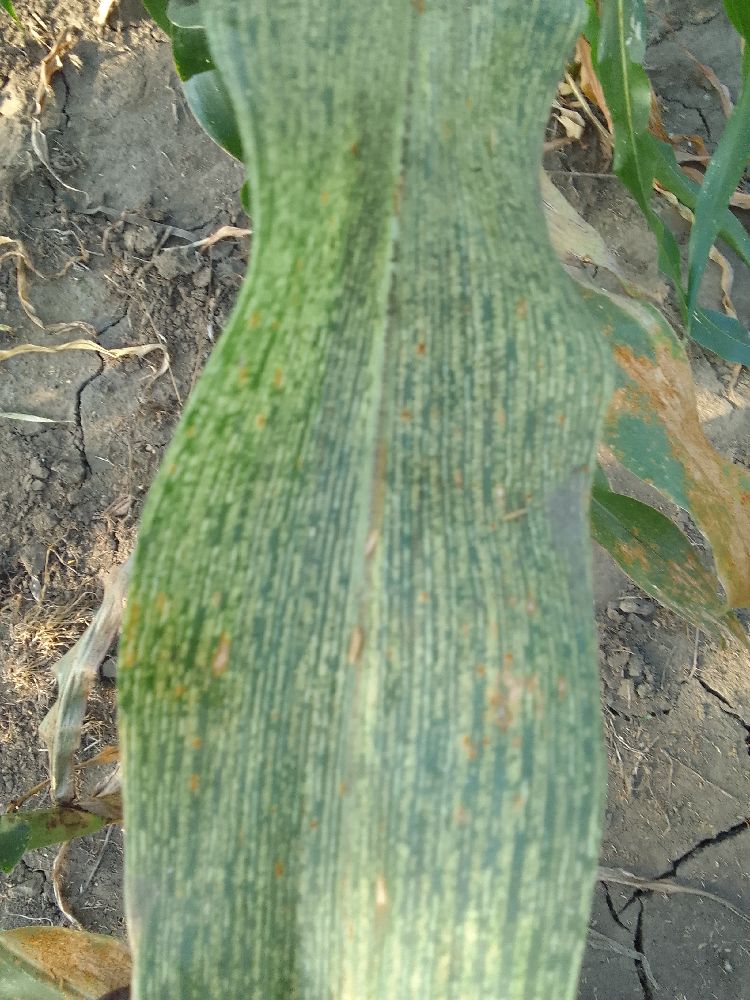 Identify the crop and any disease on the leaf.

maize, maize streak virus
